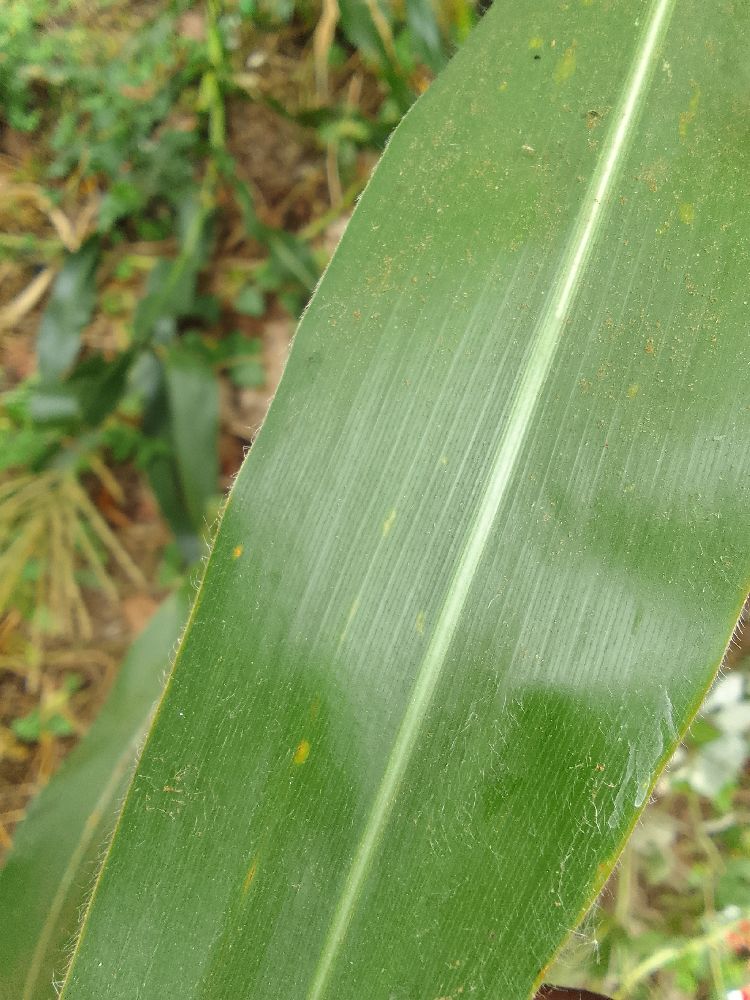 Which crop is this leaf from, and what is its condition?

maize, healthy
